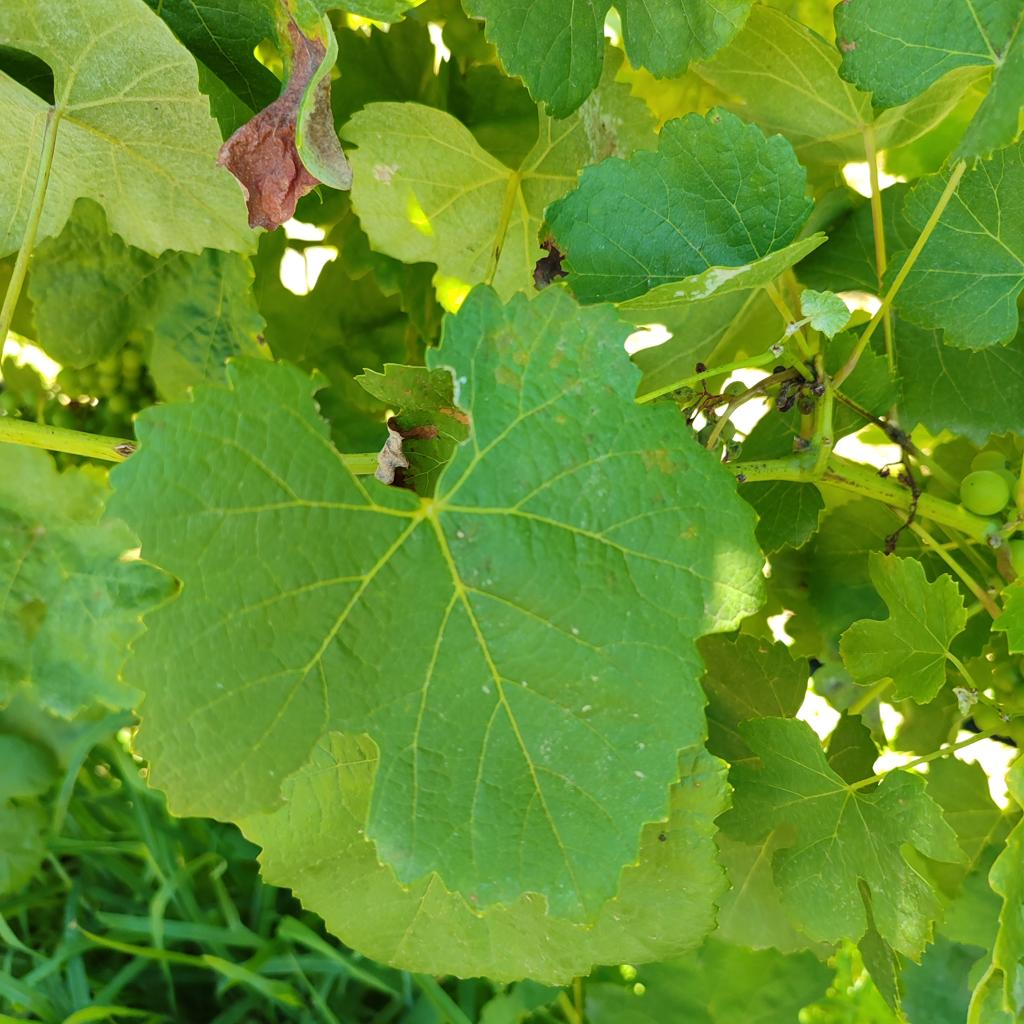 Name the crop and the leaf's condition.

grapevine, downy mildew
